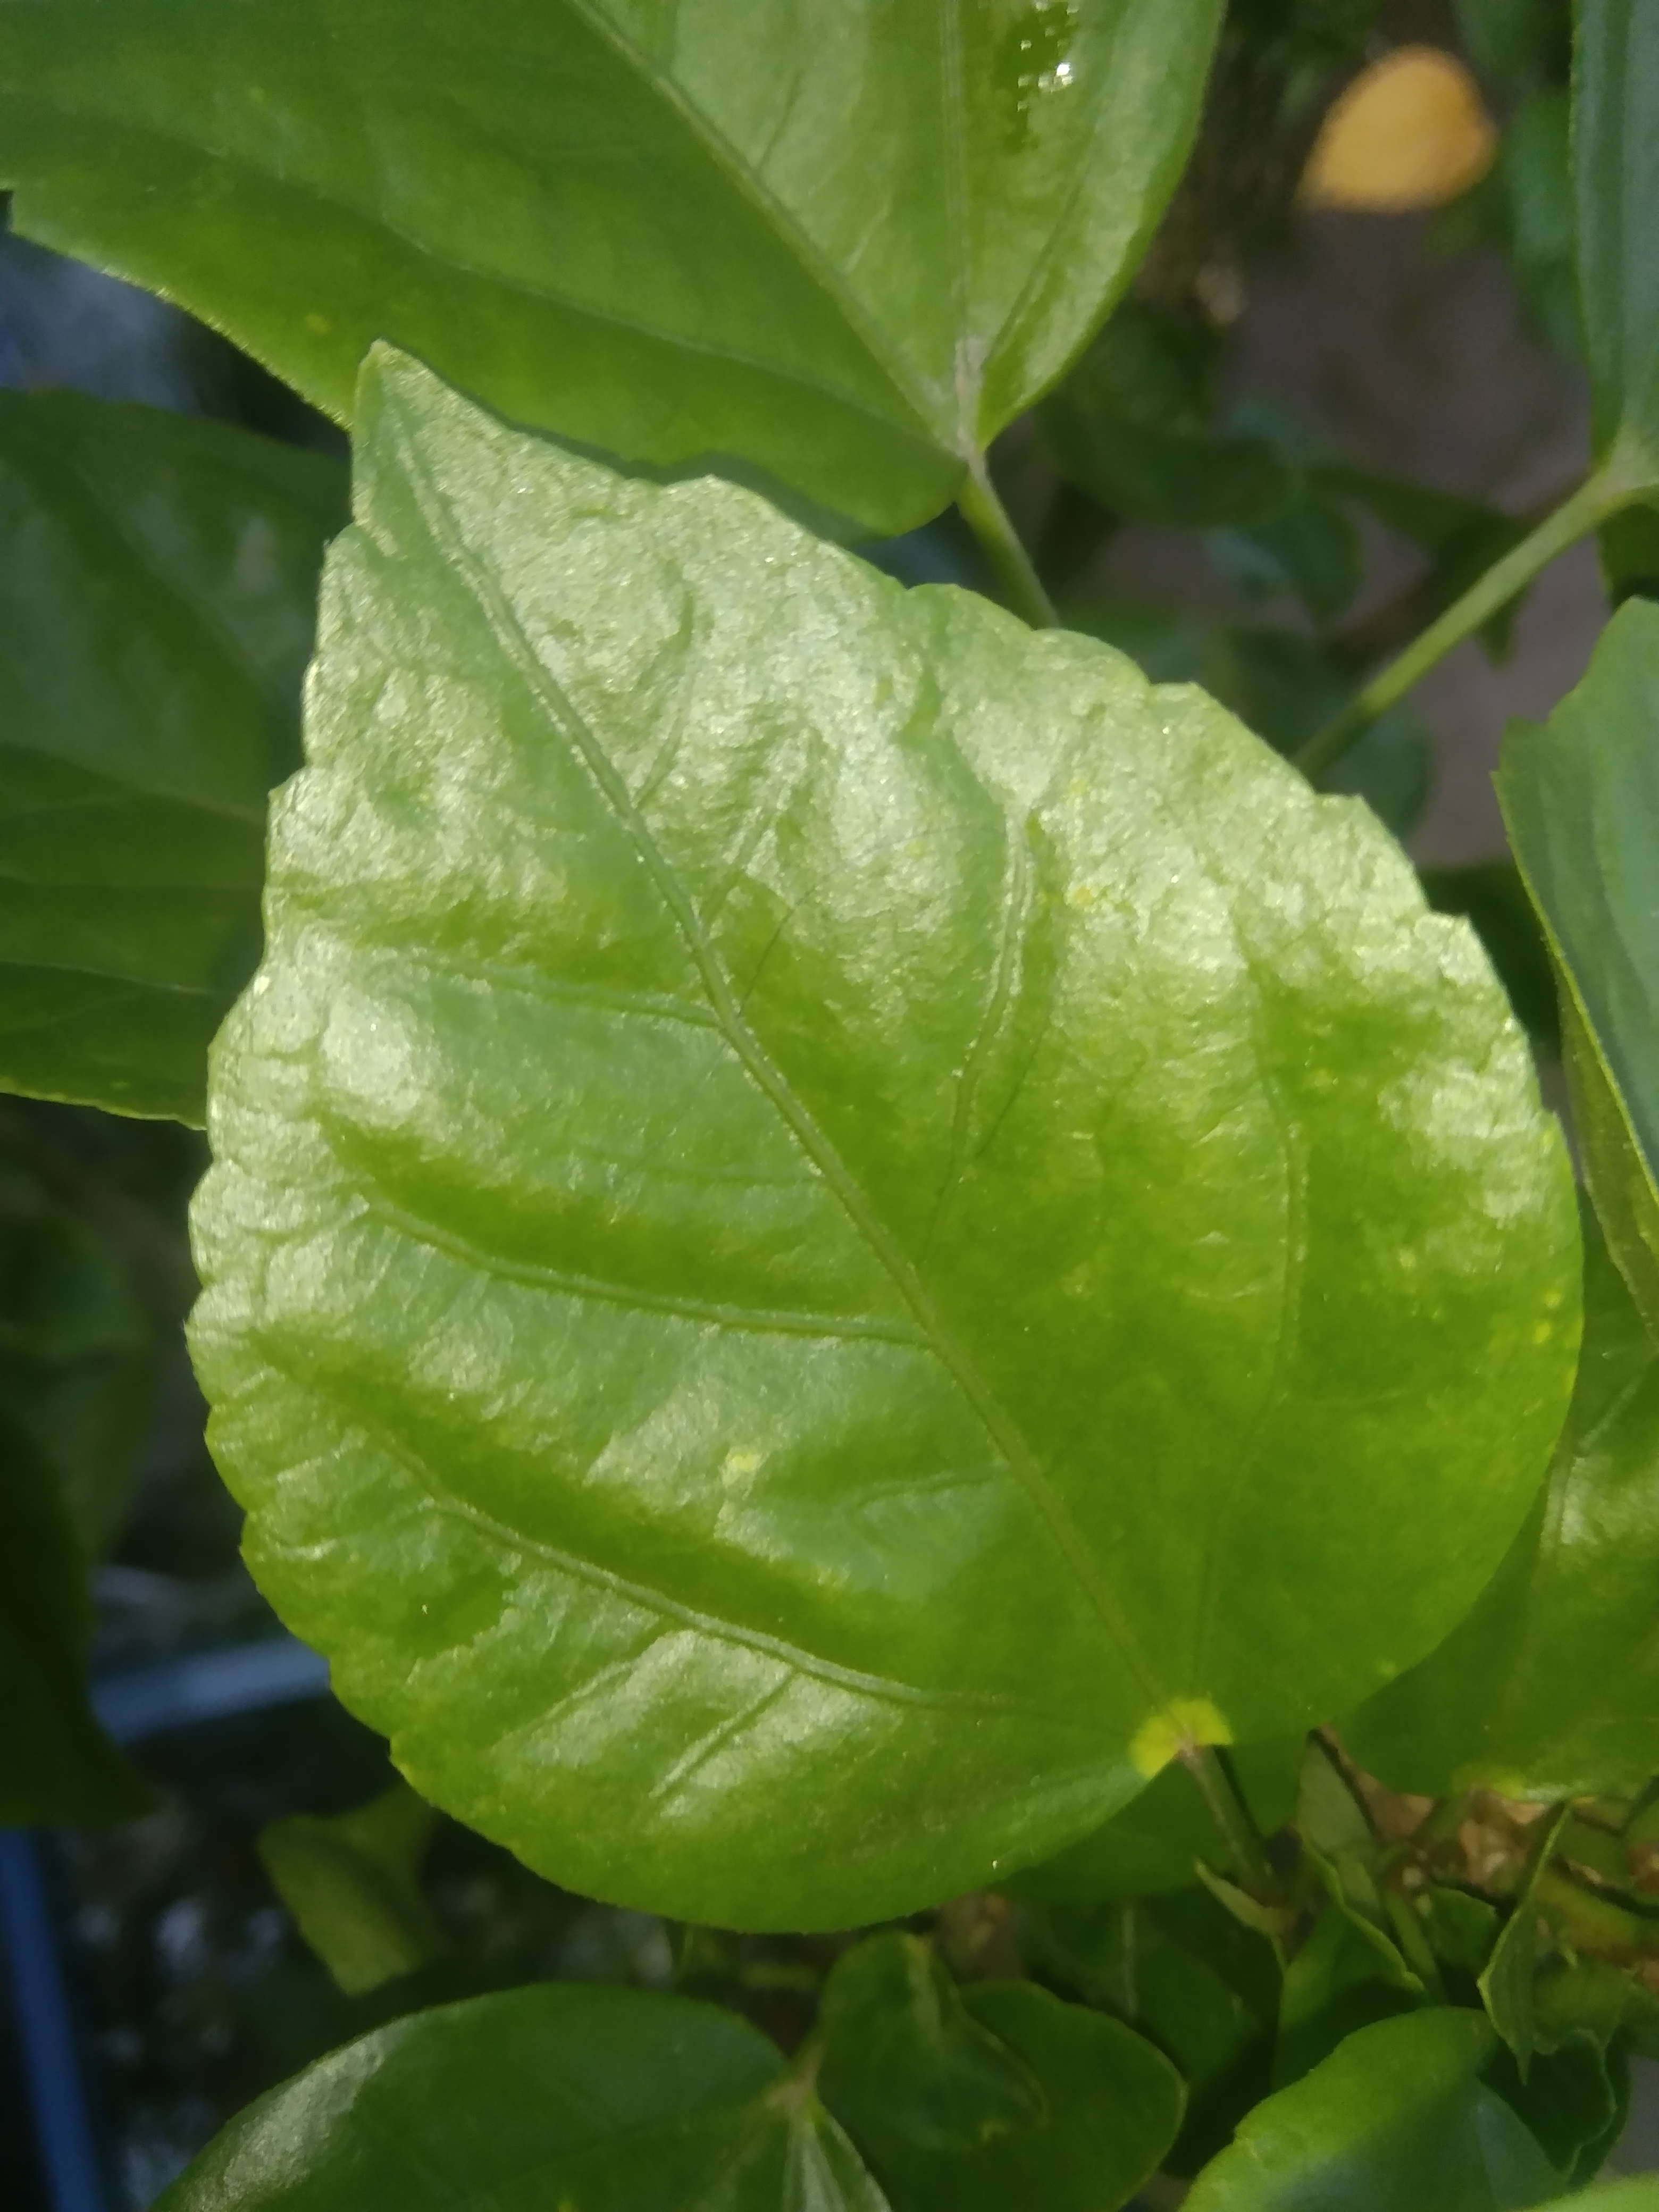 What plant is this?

hibiscus
